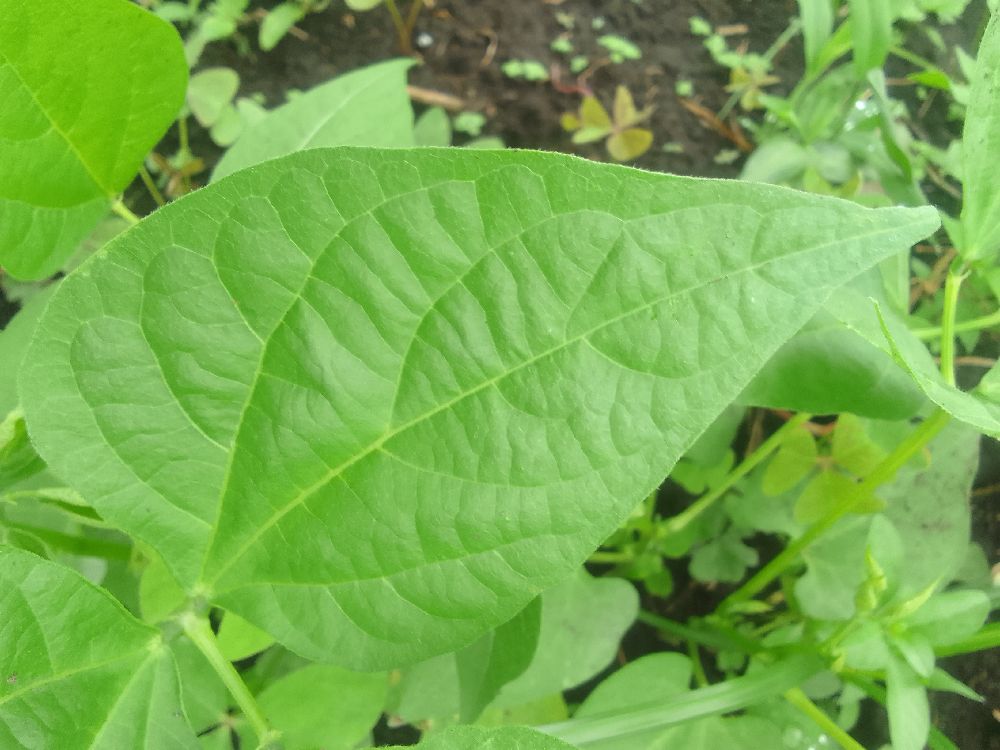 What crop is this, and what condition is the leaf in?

common bean, healthy
